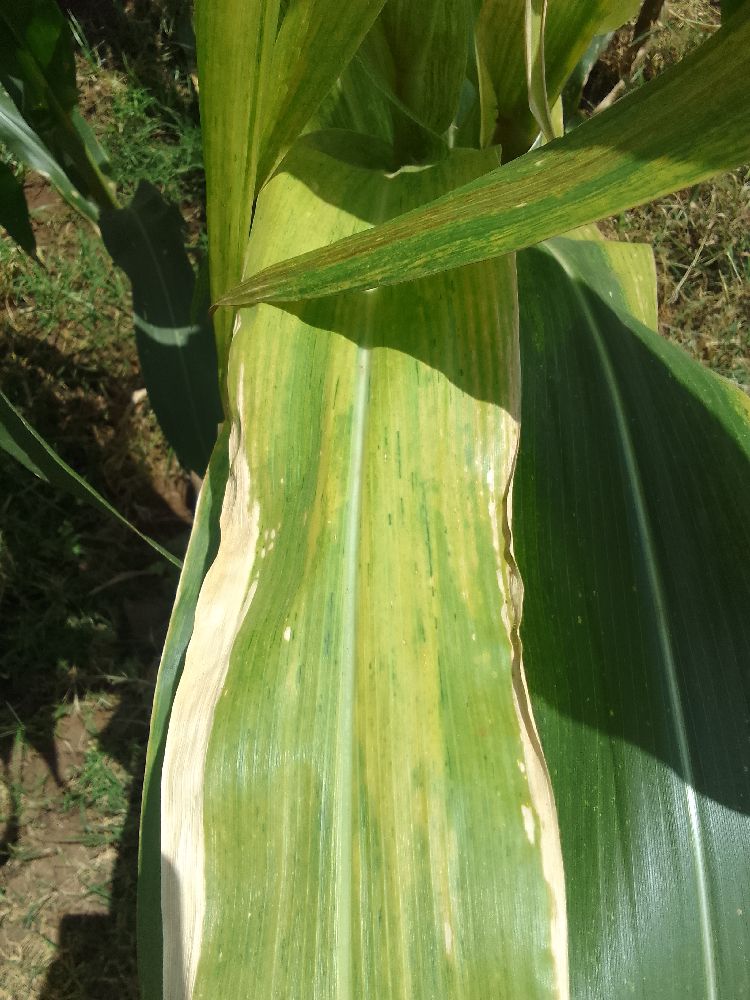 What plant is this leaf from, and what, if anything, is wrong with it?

maize, maize lethal necrosis
